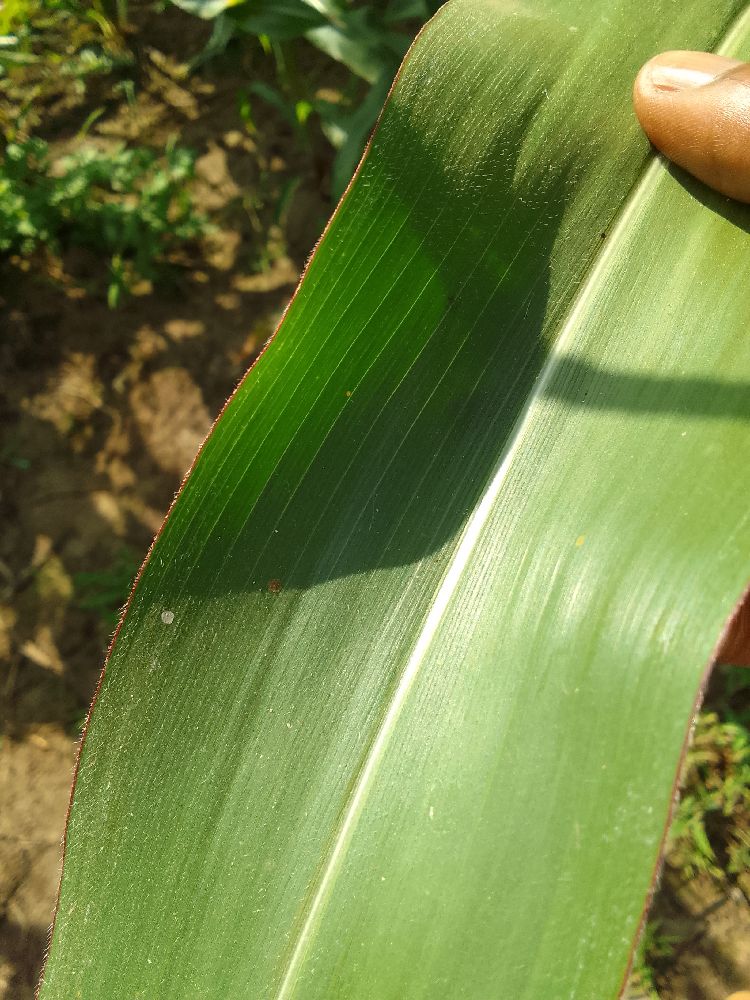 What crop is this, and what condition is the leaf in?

maize, healthy
